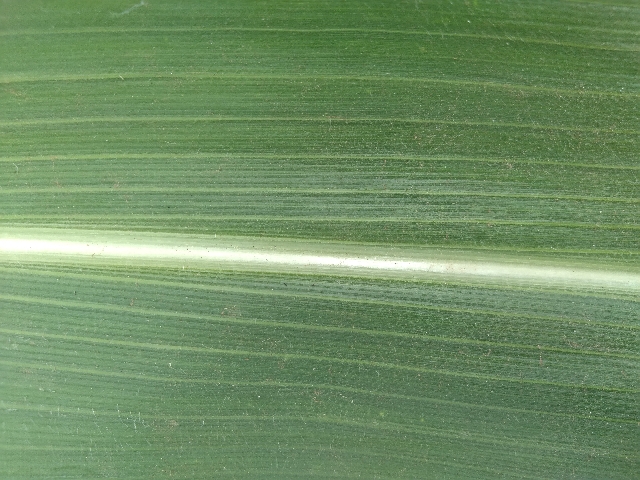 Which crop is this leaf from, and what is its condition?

maize, healthy
